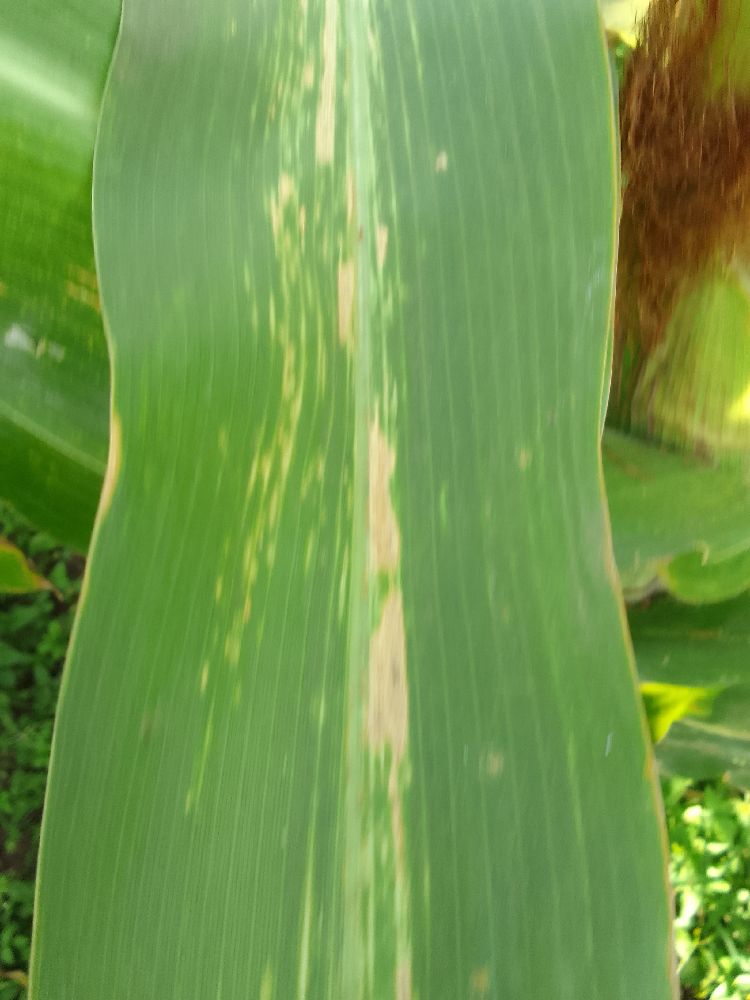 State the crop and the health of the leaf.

maize, maize lethal necrosis
